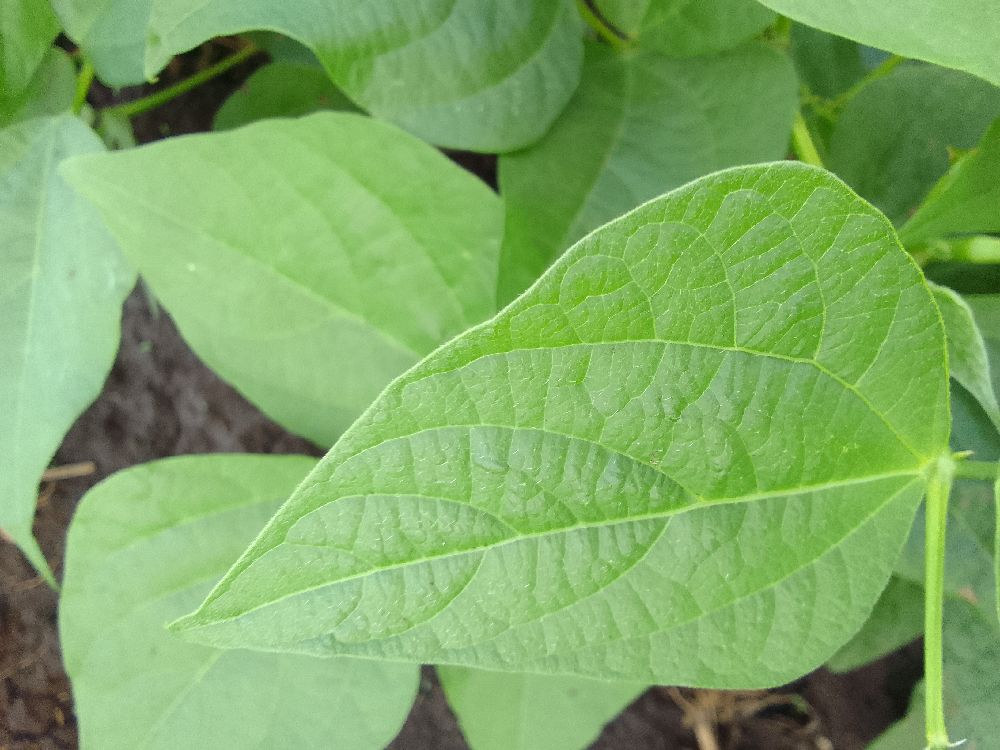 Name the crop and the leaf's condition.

common bean, healthy
